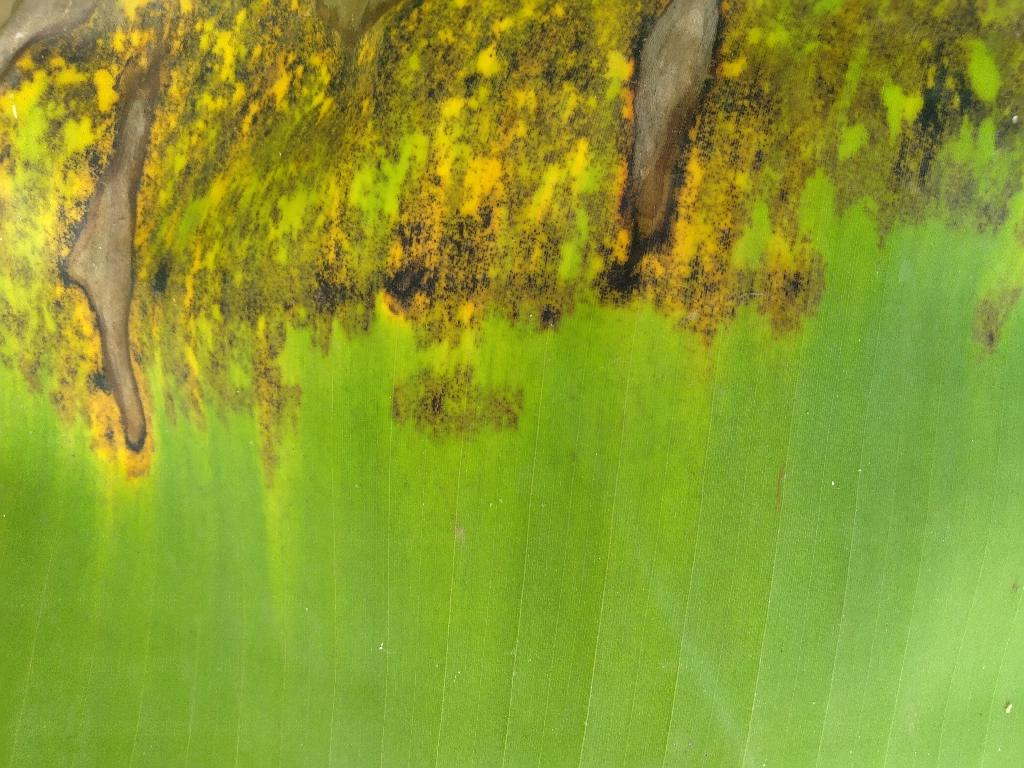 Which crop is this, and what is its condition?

banana, black sigatoka
